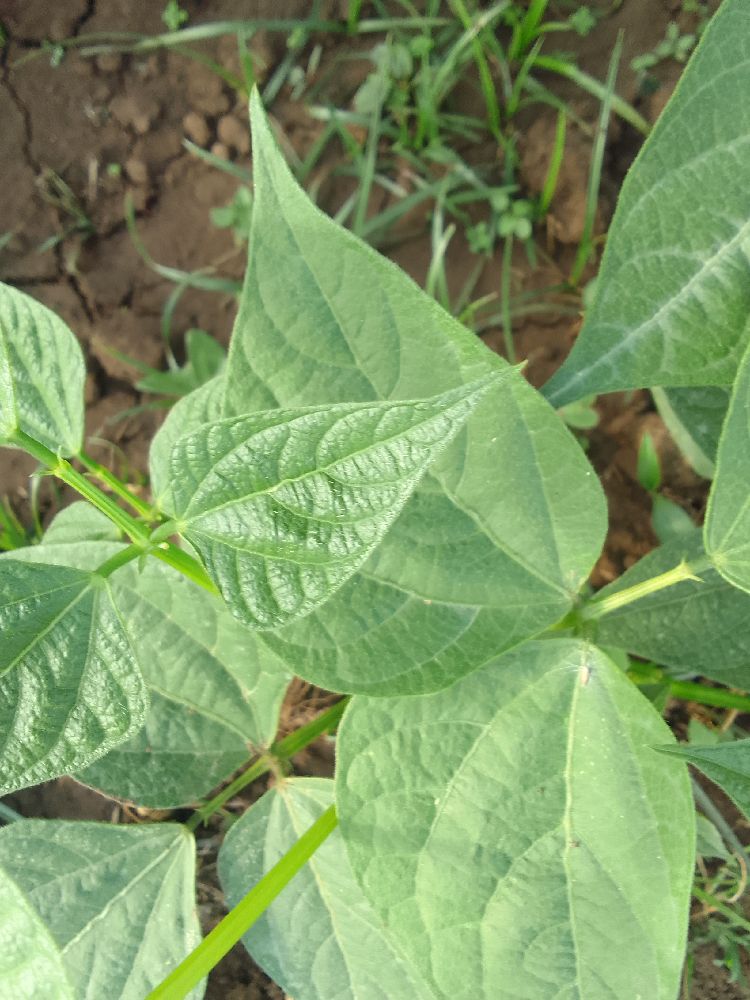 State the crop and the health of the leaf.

common bean, healthy
